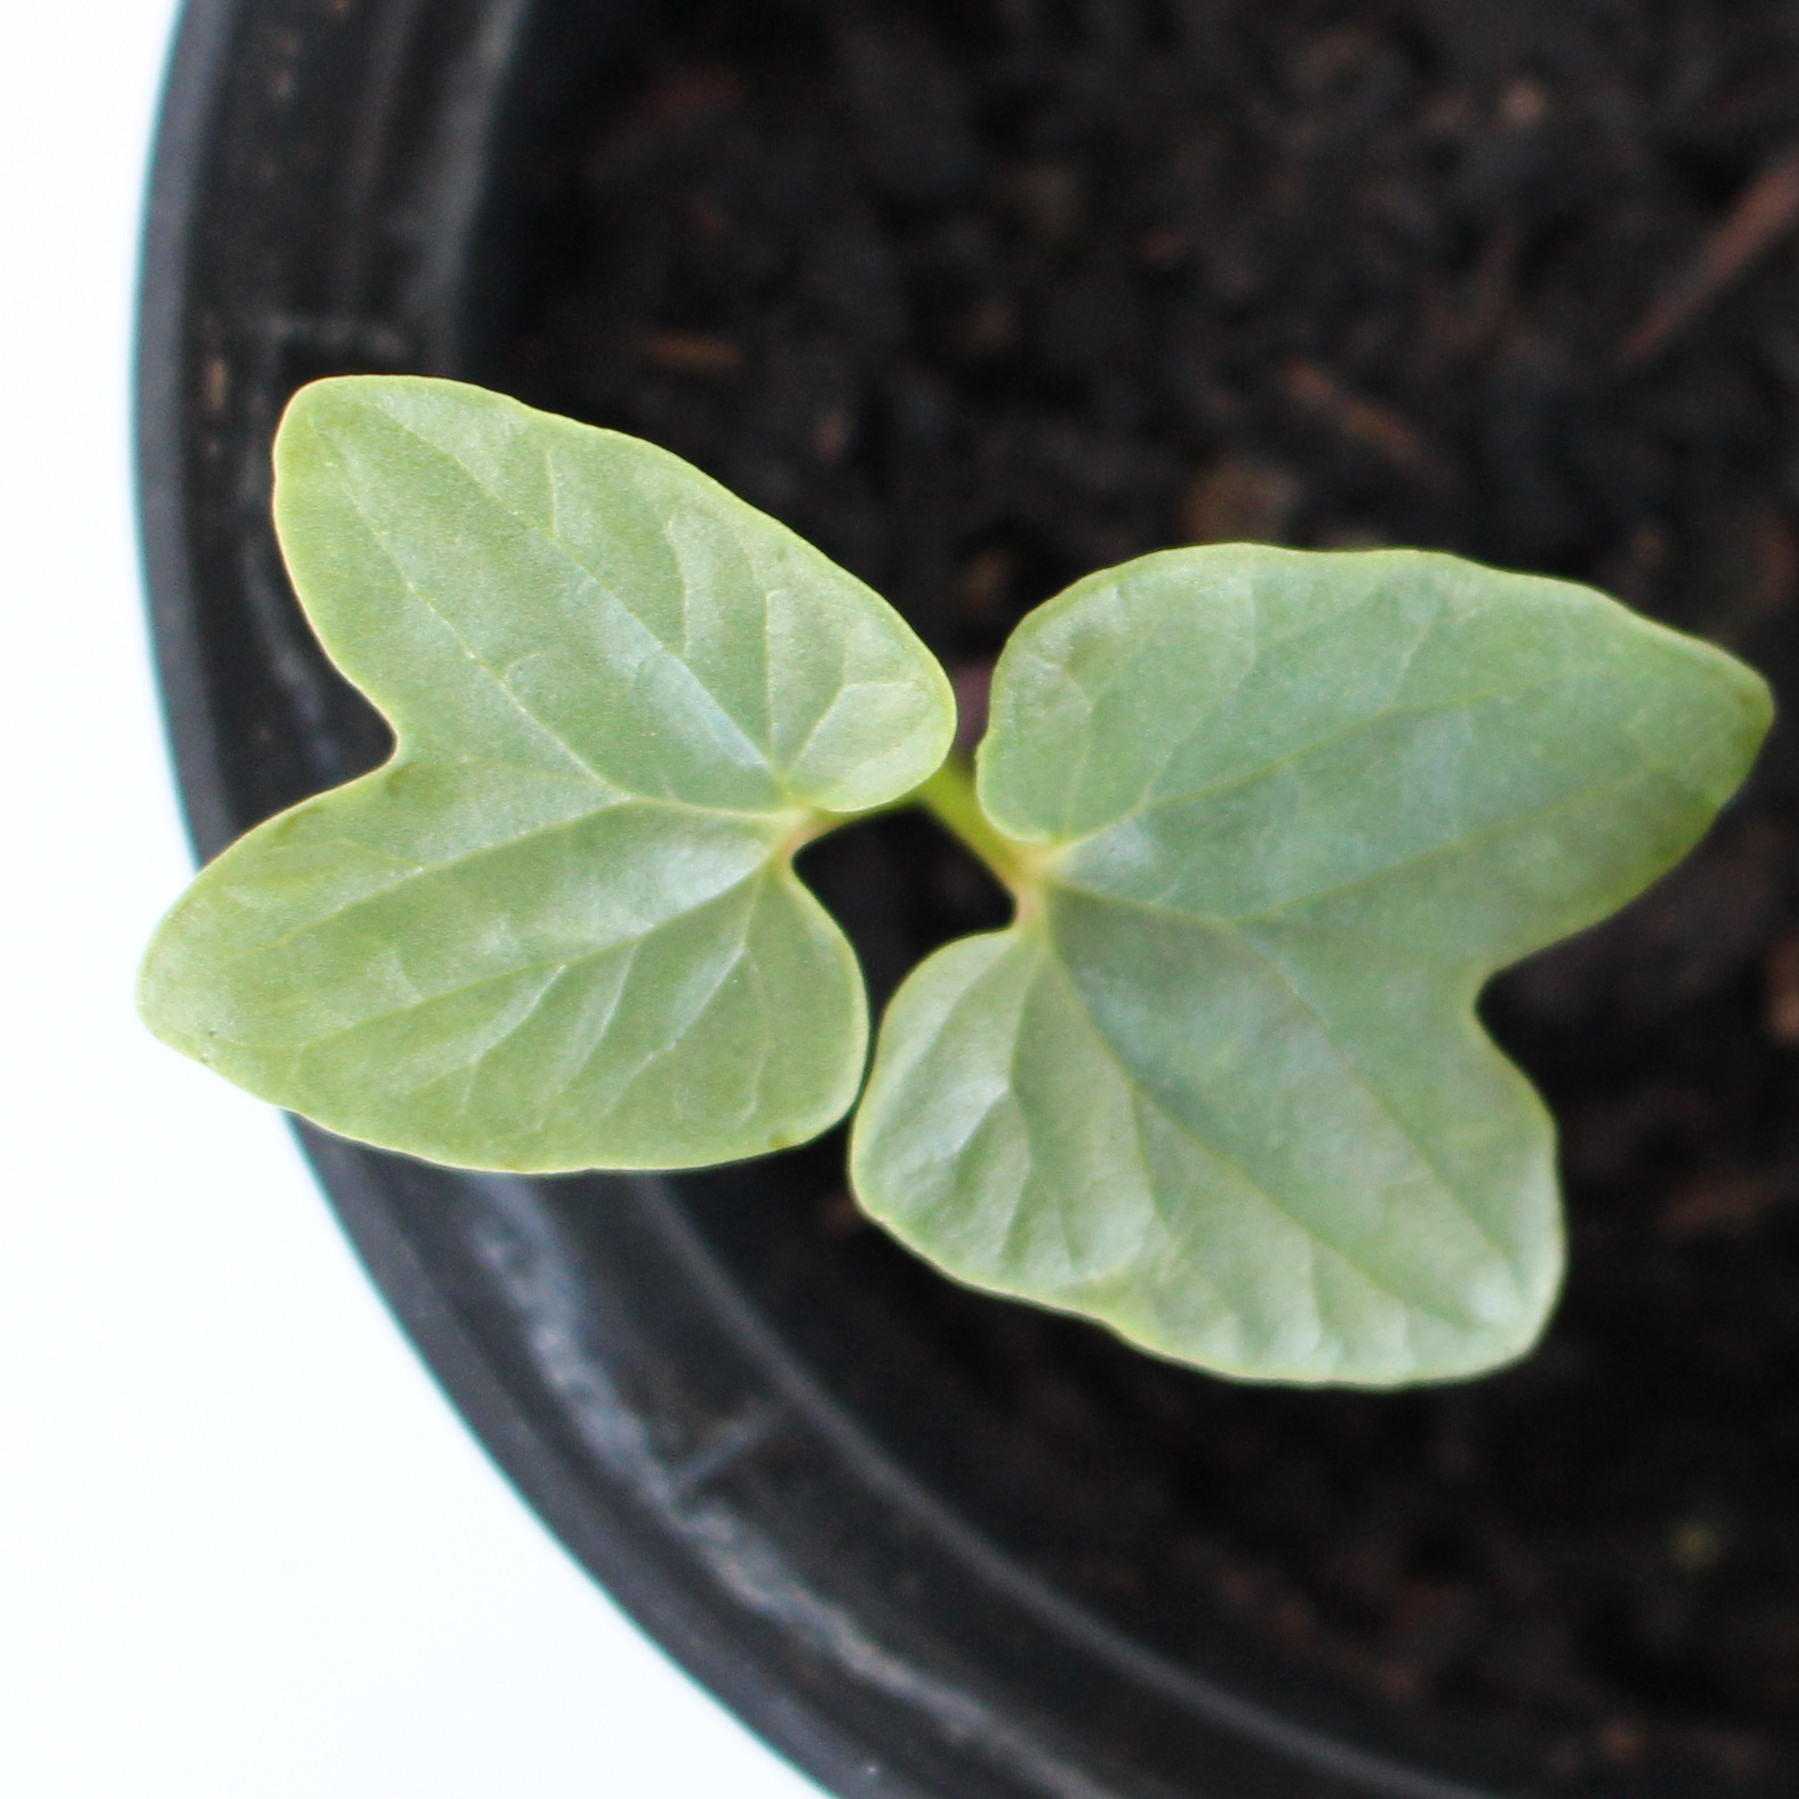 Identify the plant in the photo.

Convolvulus arvensis
